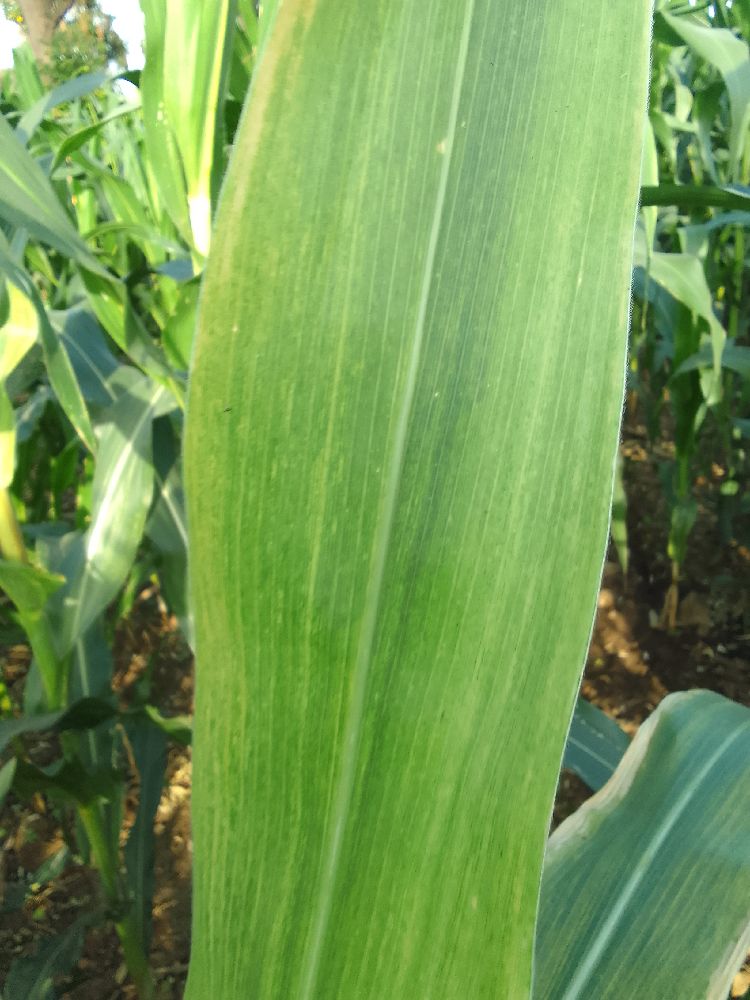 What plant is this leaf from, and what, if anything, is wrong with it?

maize, maize lethal necrosis
